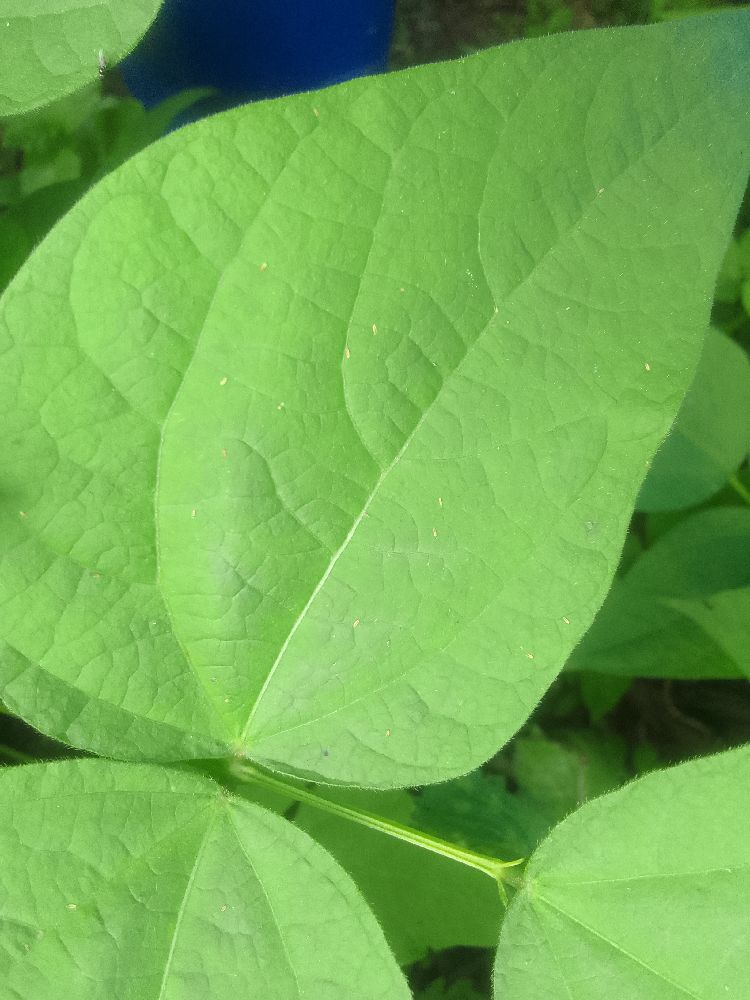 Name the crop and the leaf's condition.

common bean, healthy
